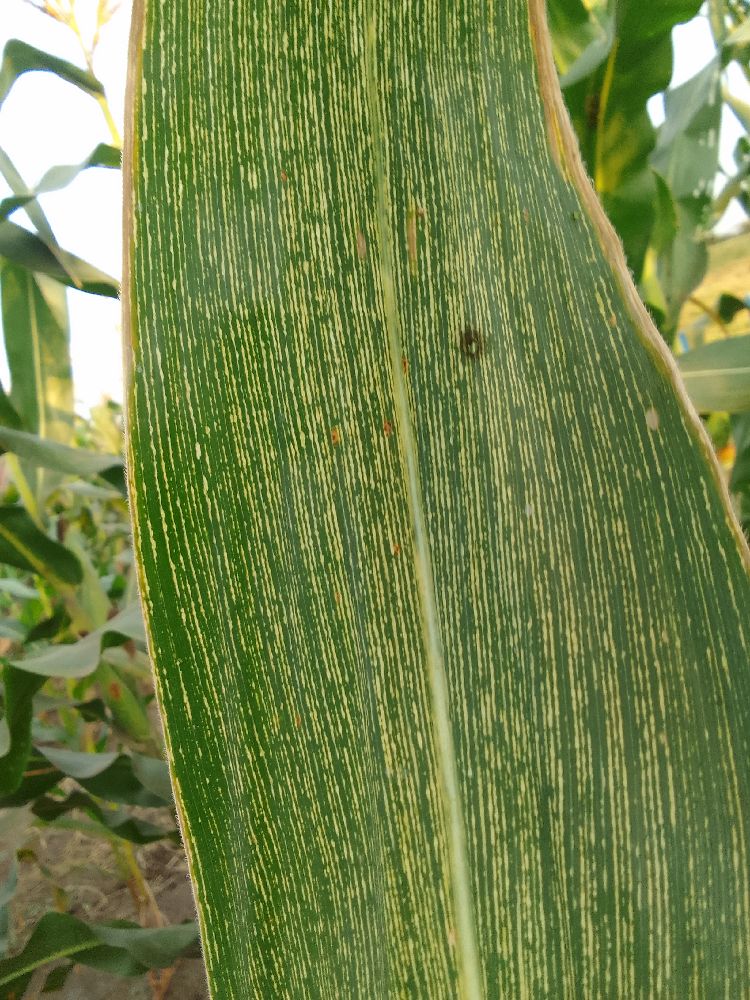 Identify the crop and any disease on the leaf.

maize, maize streak virus
